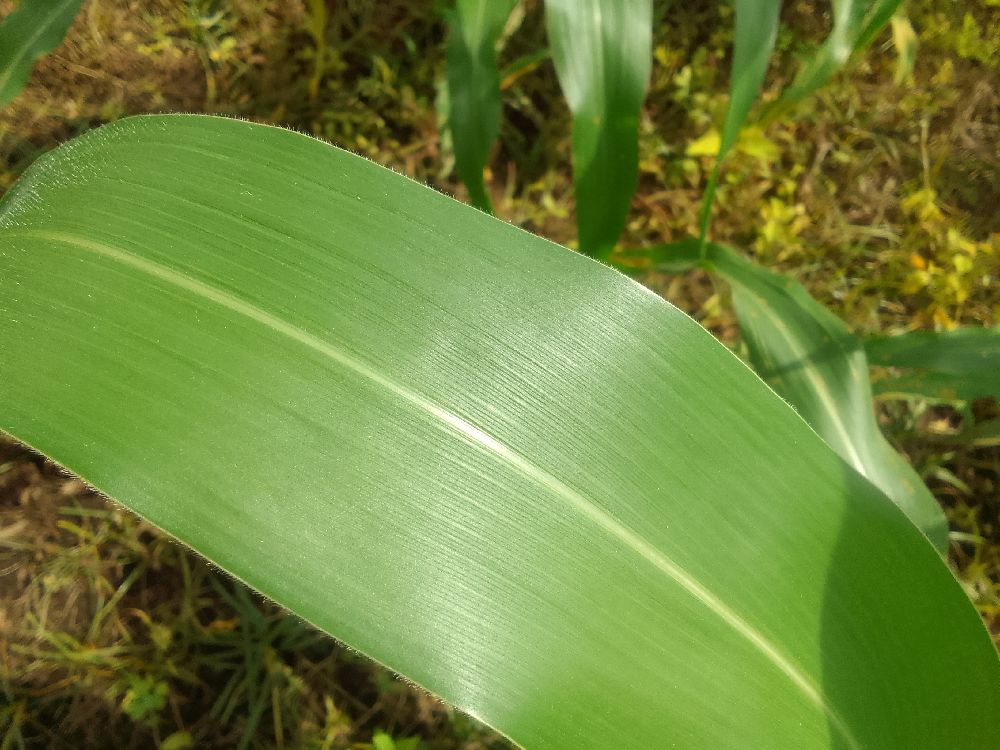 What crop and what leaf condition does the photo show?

maize, healthy
